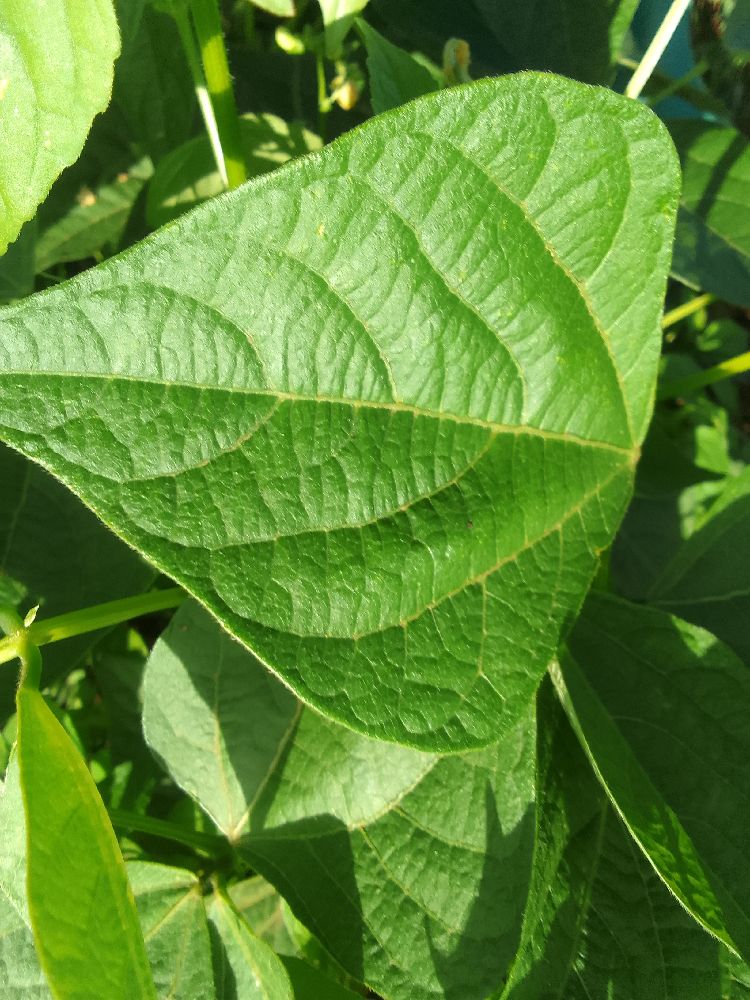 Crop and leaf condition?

common bean, healthy
